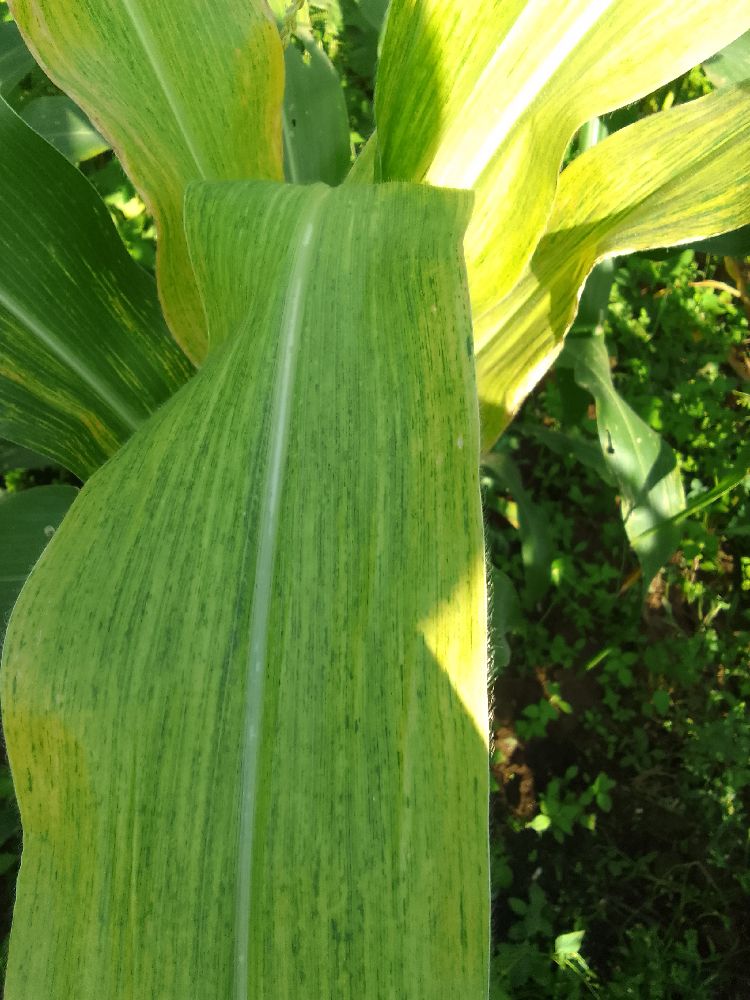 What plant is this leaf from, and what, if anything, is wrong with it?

maize, maize lethal necrosis
